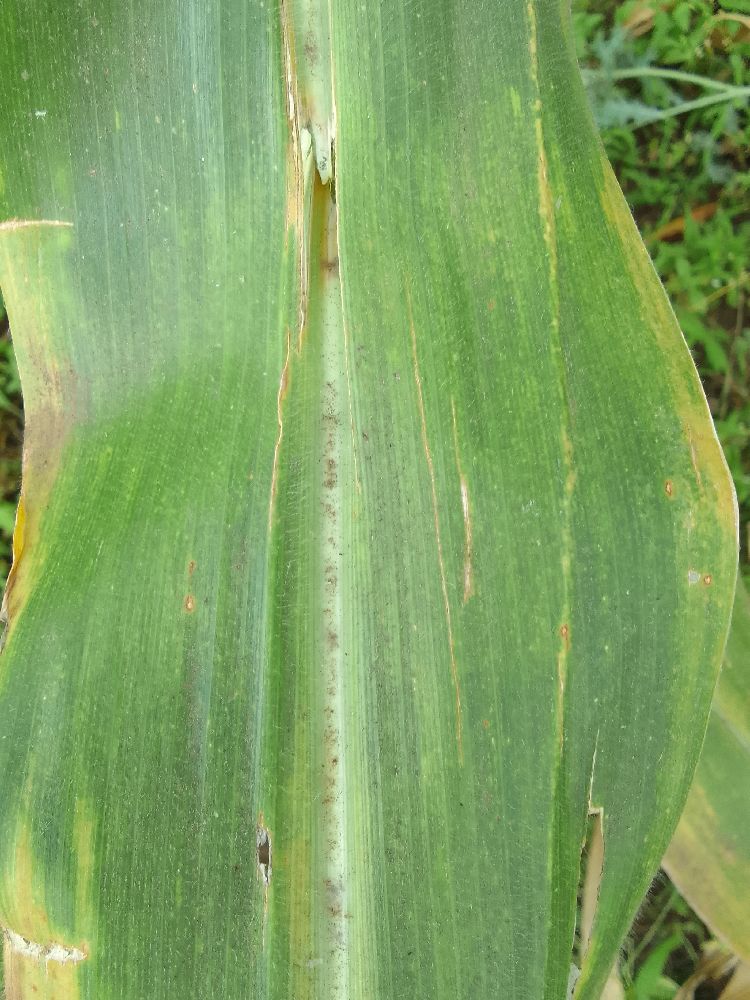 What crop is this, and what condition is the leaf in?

maize, maize lethal necrosis
